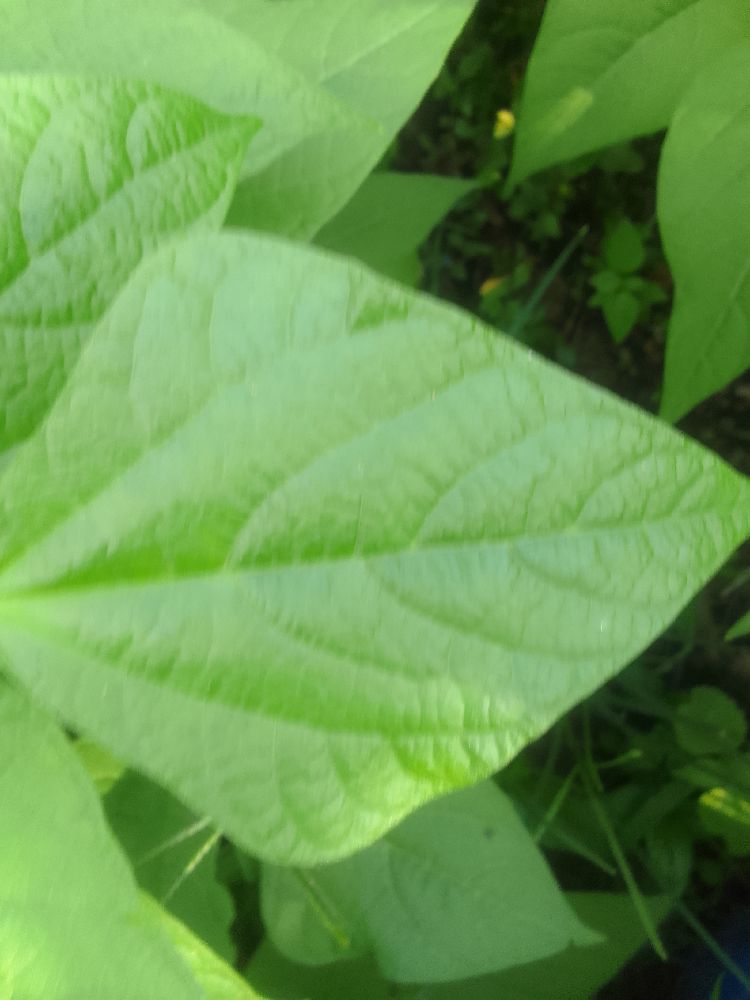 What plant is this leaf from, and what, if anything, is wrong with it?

common bean, healthy
